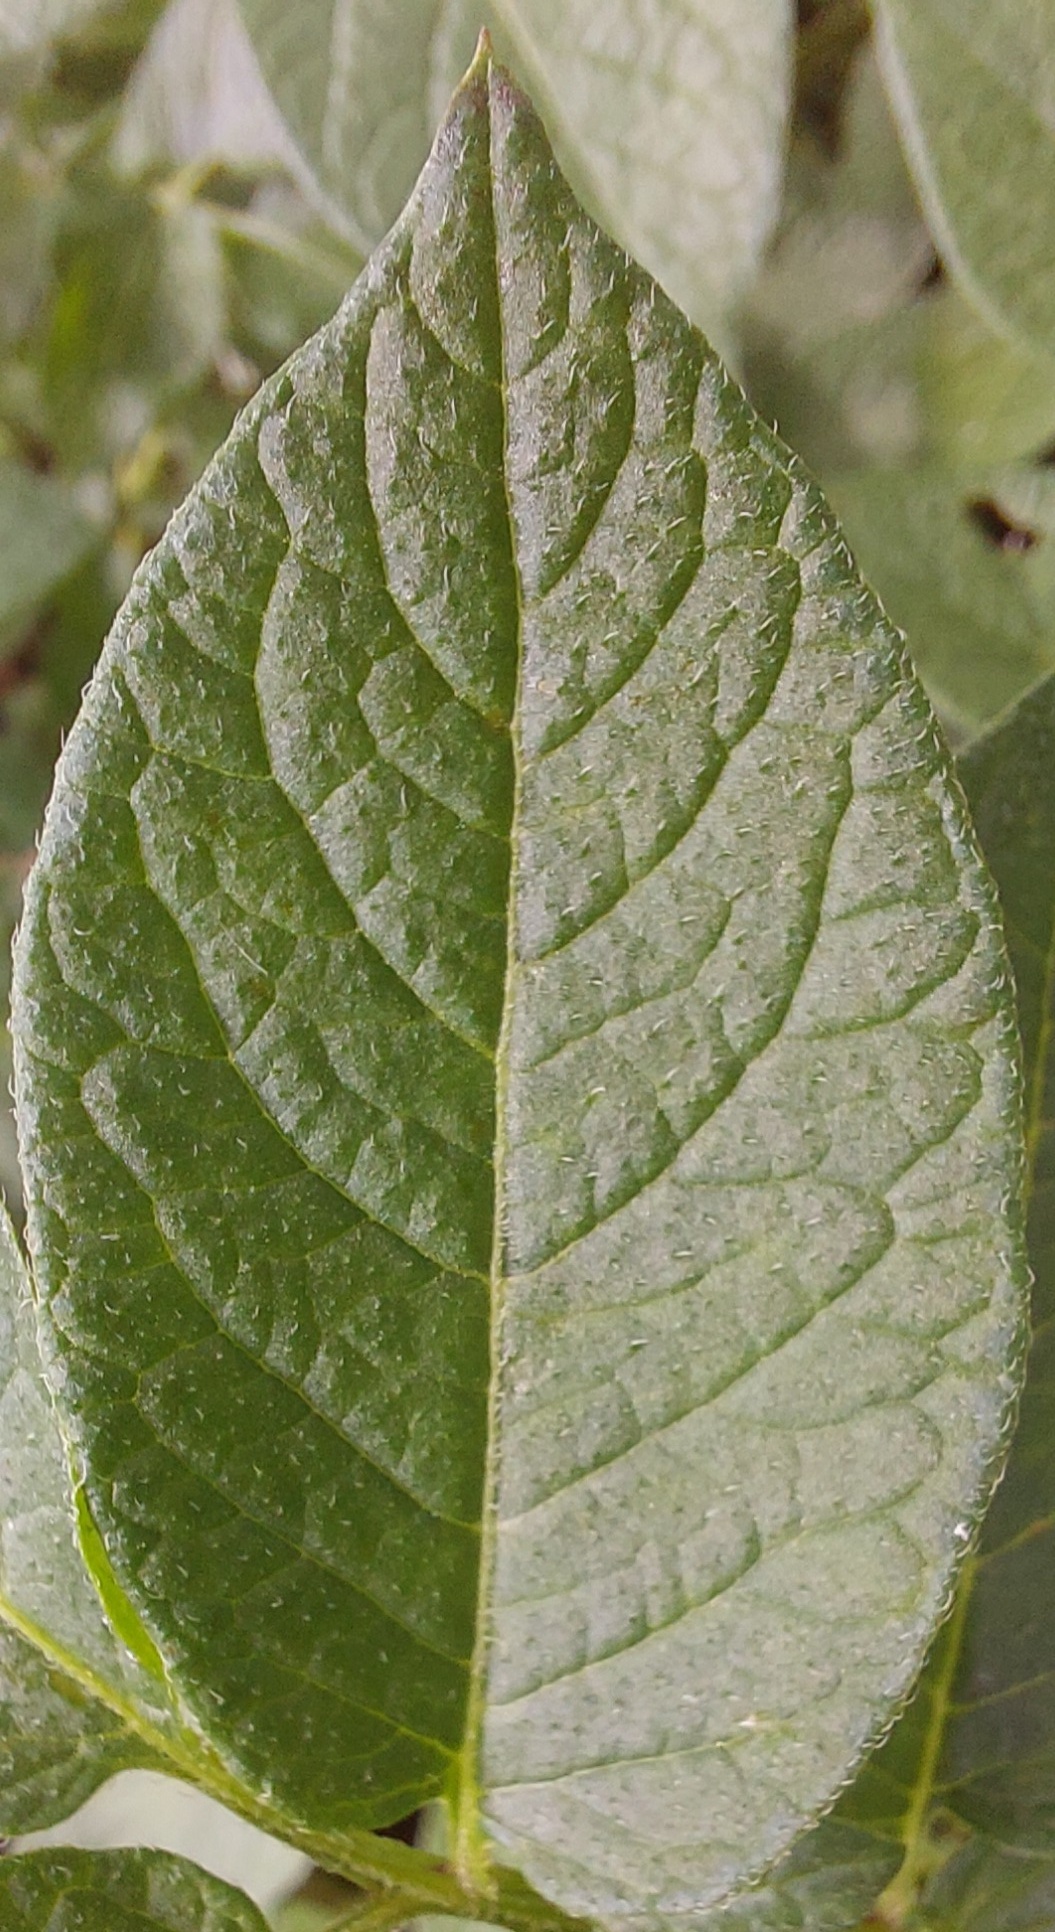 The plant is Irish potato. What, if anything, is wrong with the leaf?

healthy
